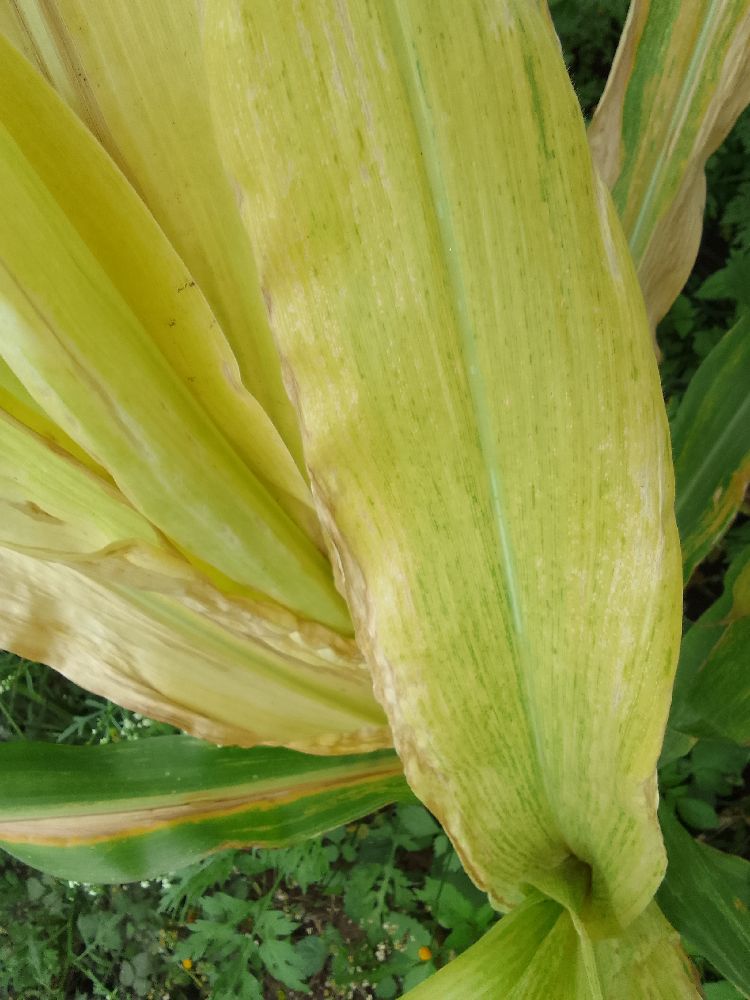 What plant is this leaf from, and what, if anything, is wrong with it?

maize, maize lethal necrosis
